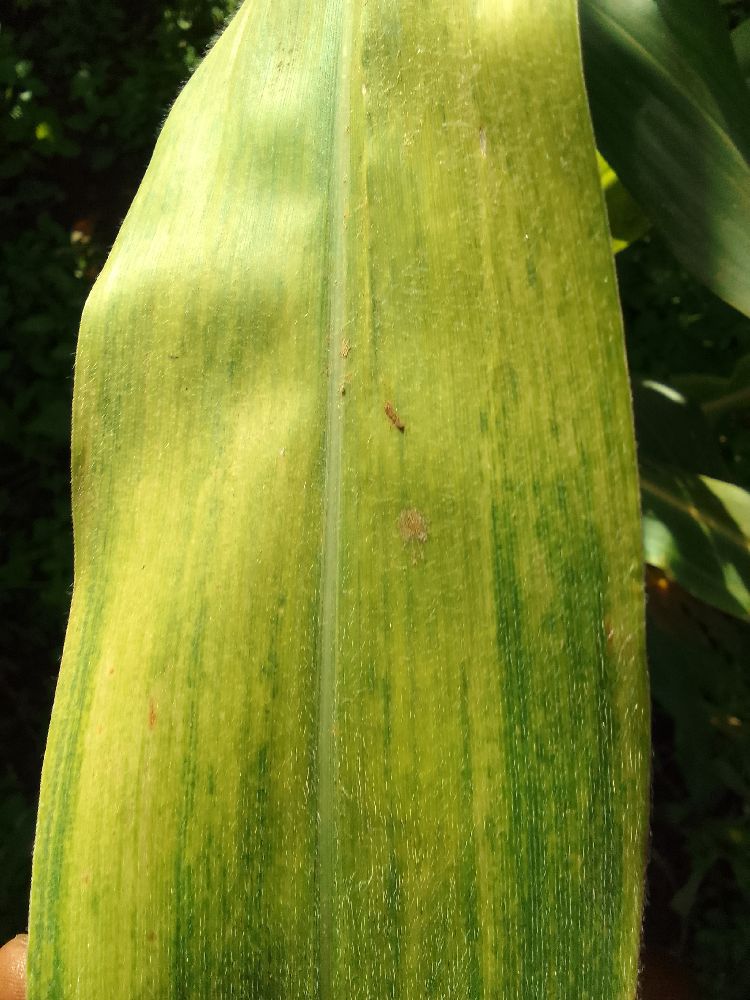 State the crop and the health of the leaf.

maize, maize lethal necrosis
